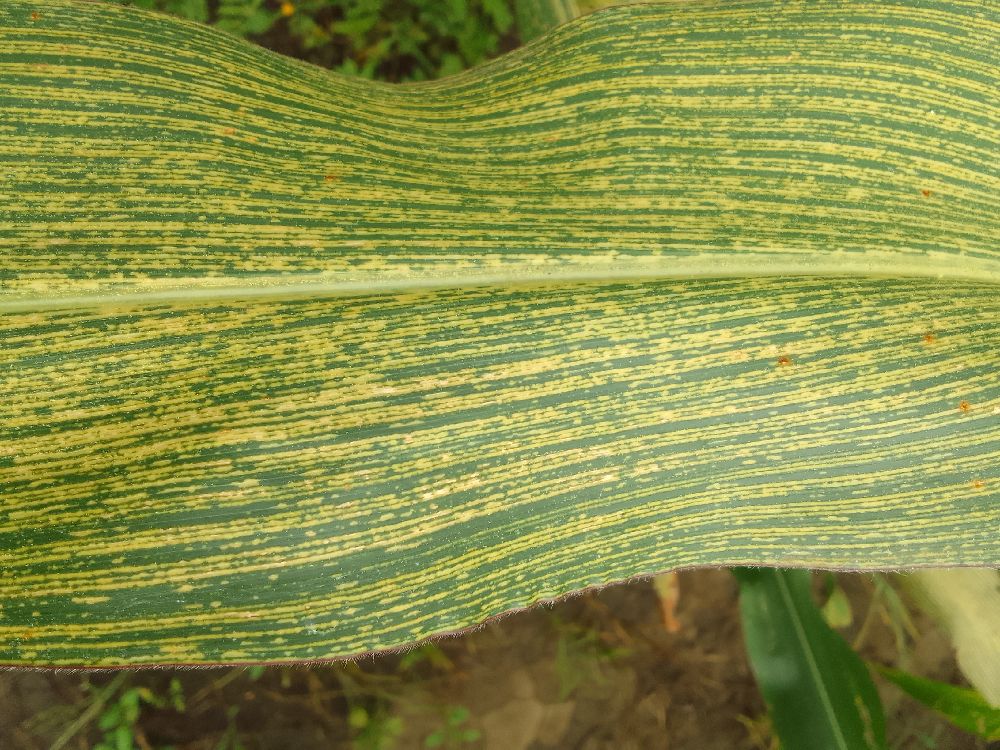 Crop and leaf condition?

maize, maize streak virus
